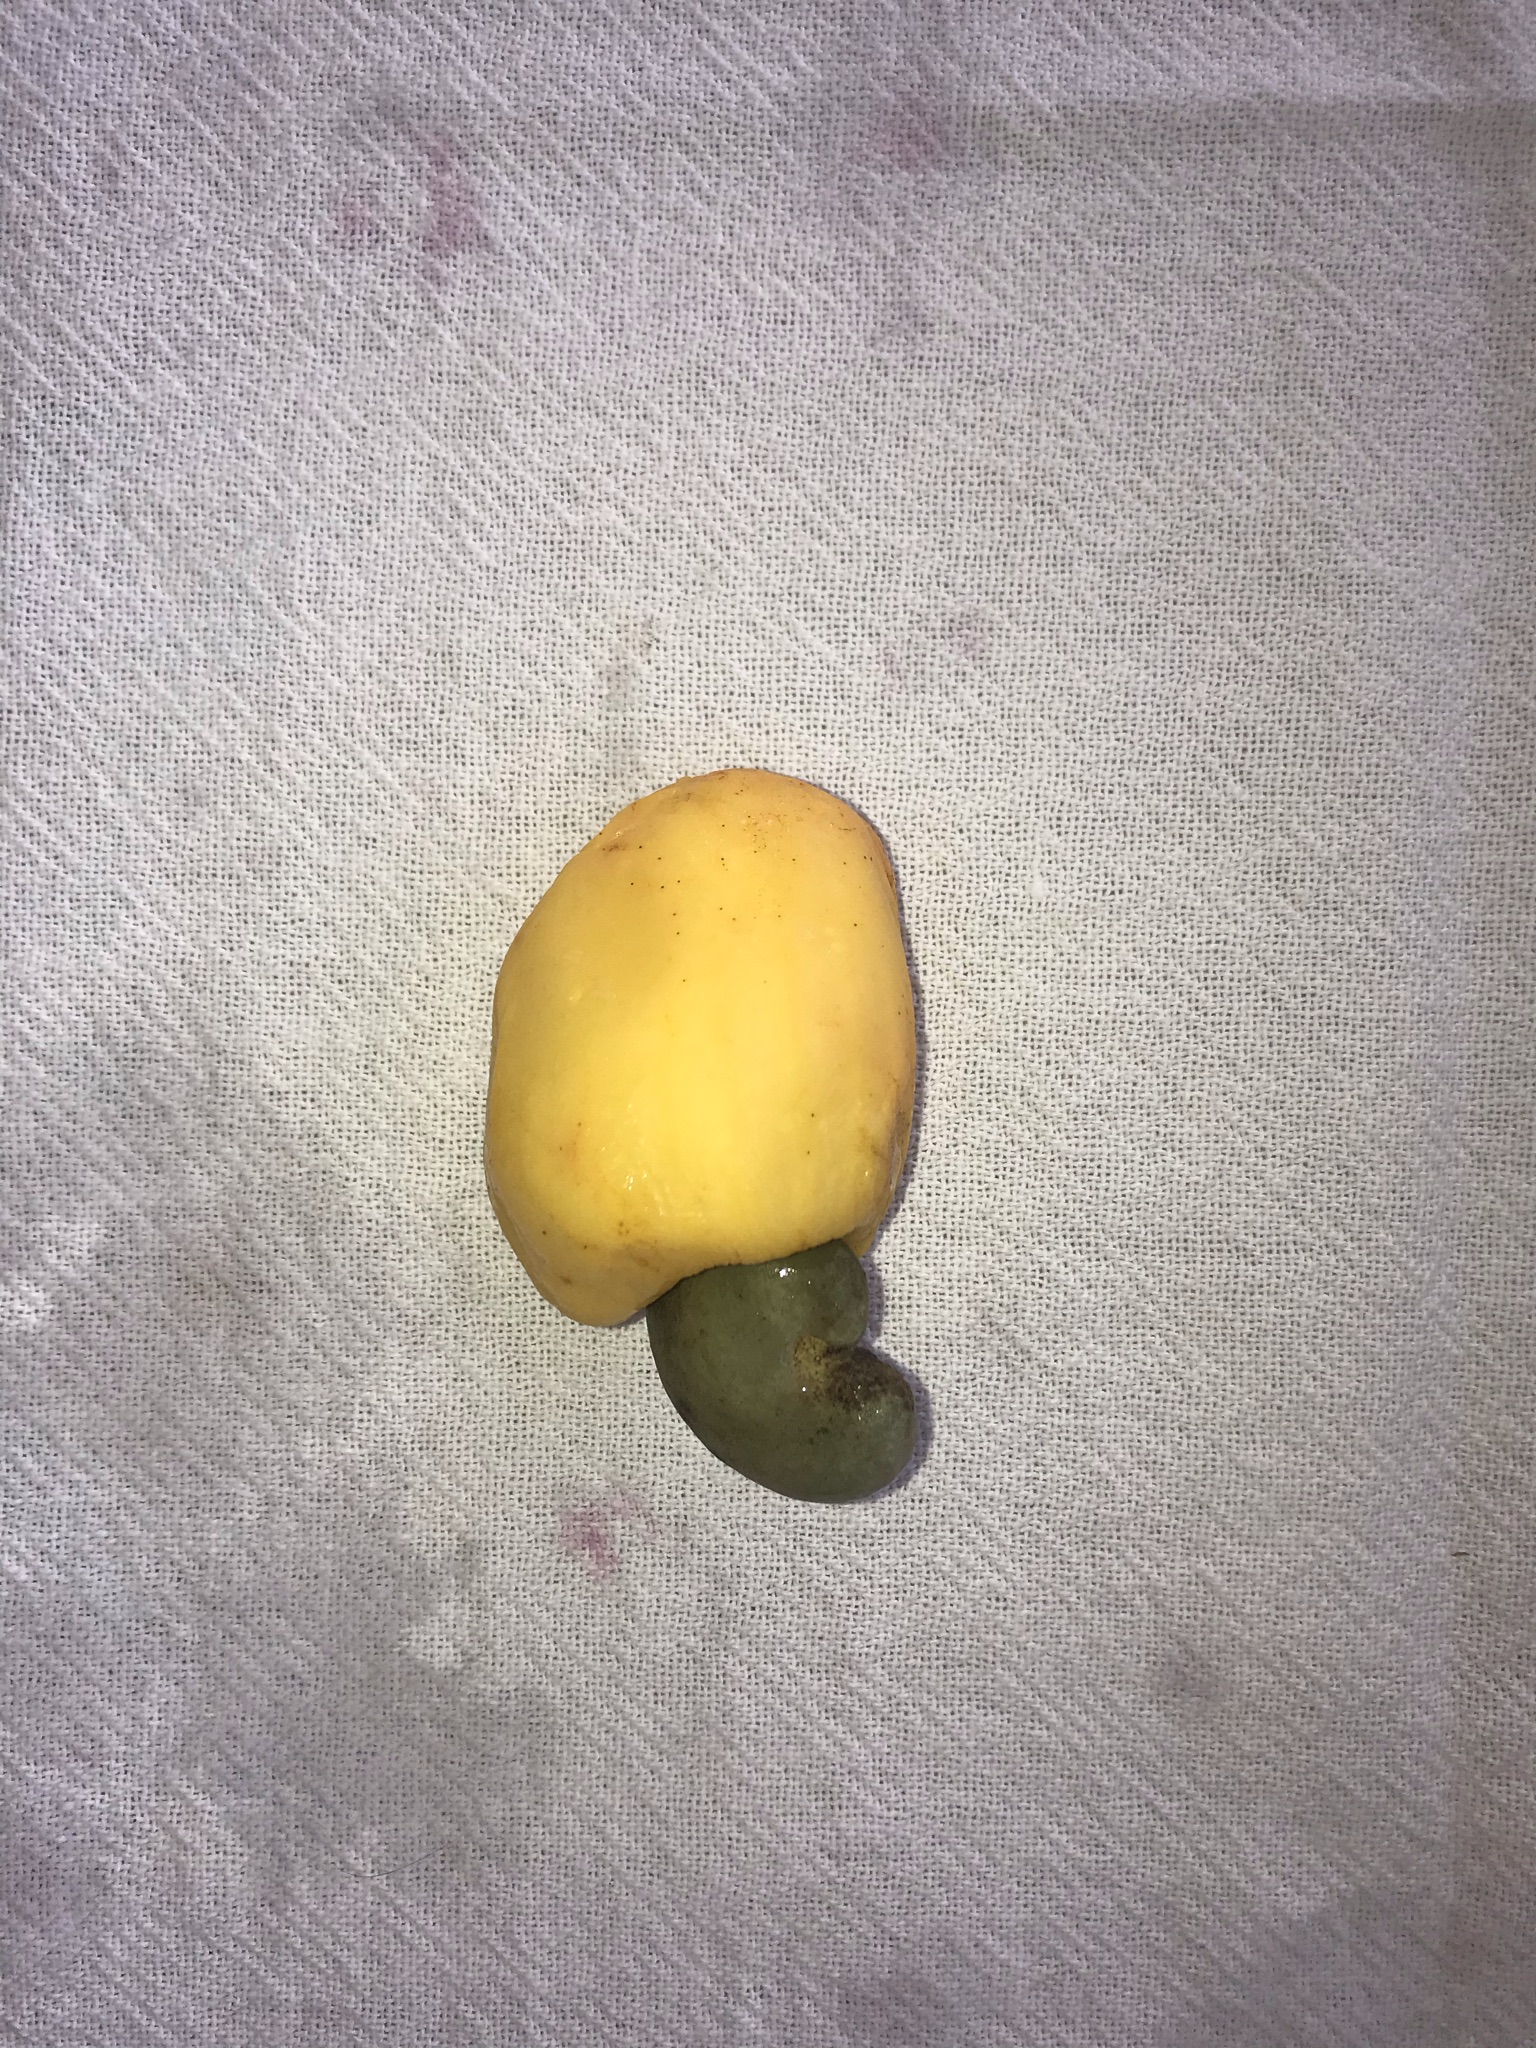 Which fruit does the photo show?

caju amarelo
